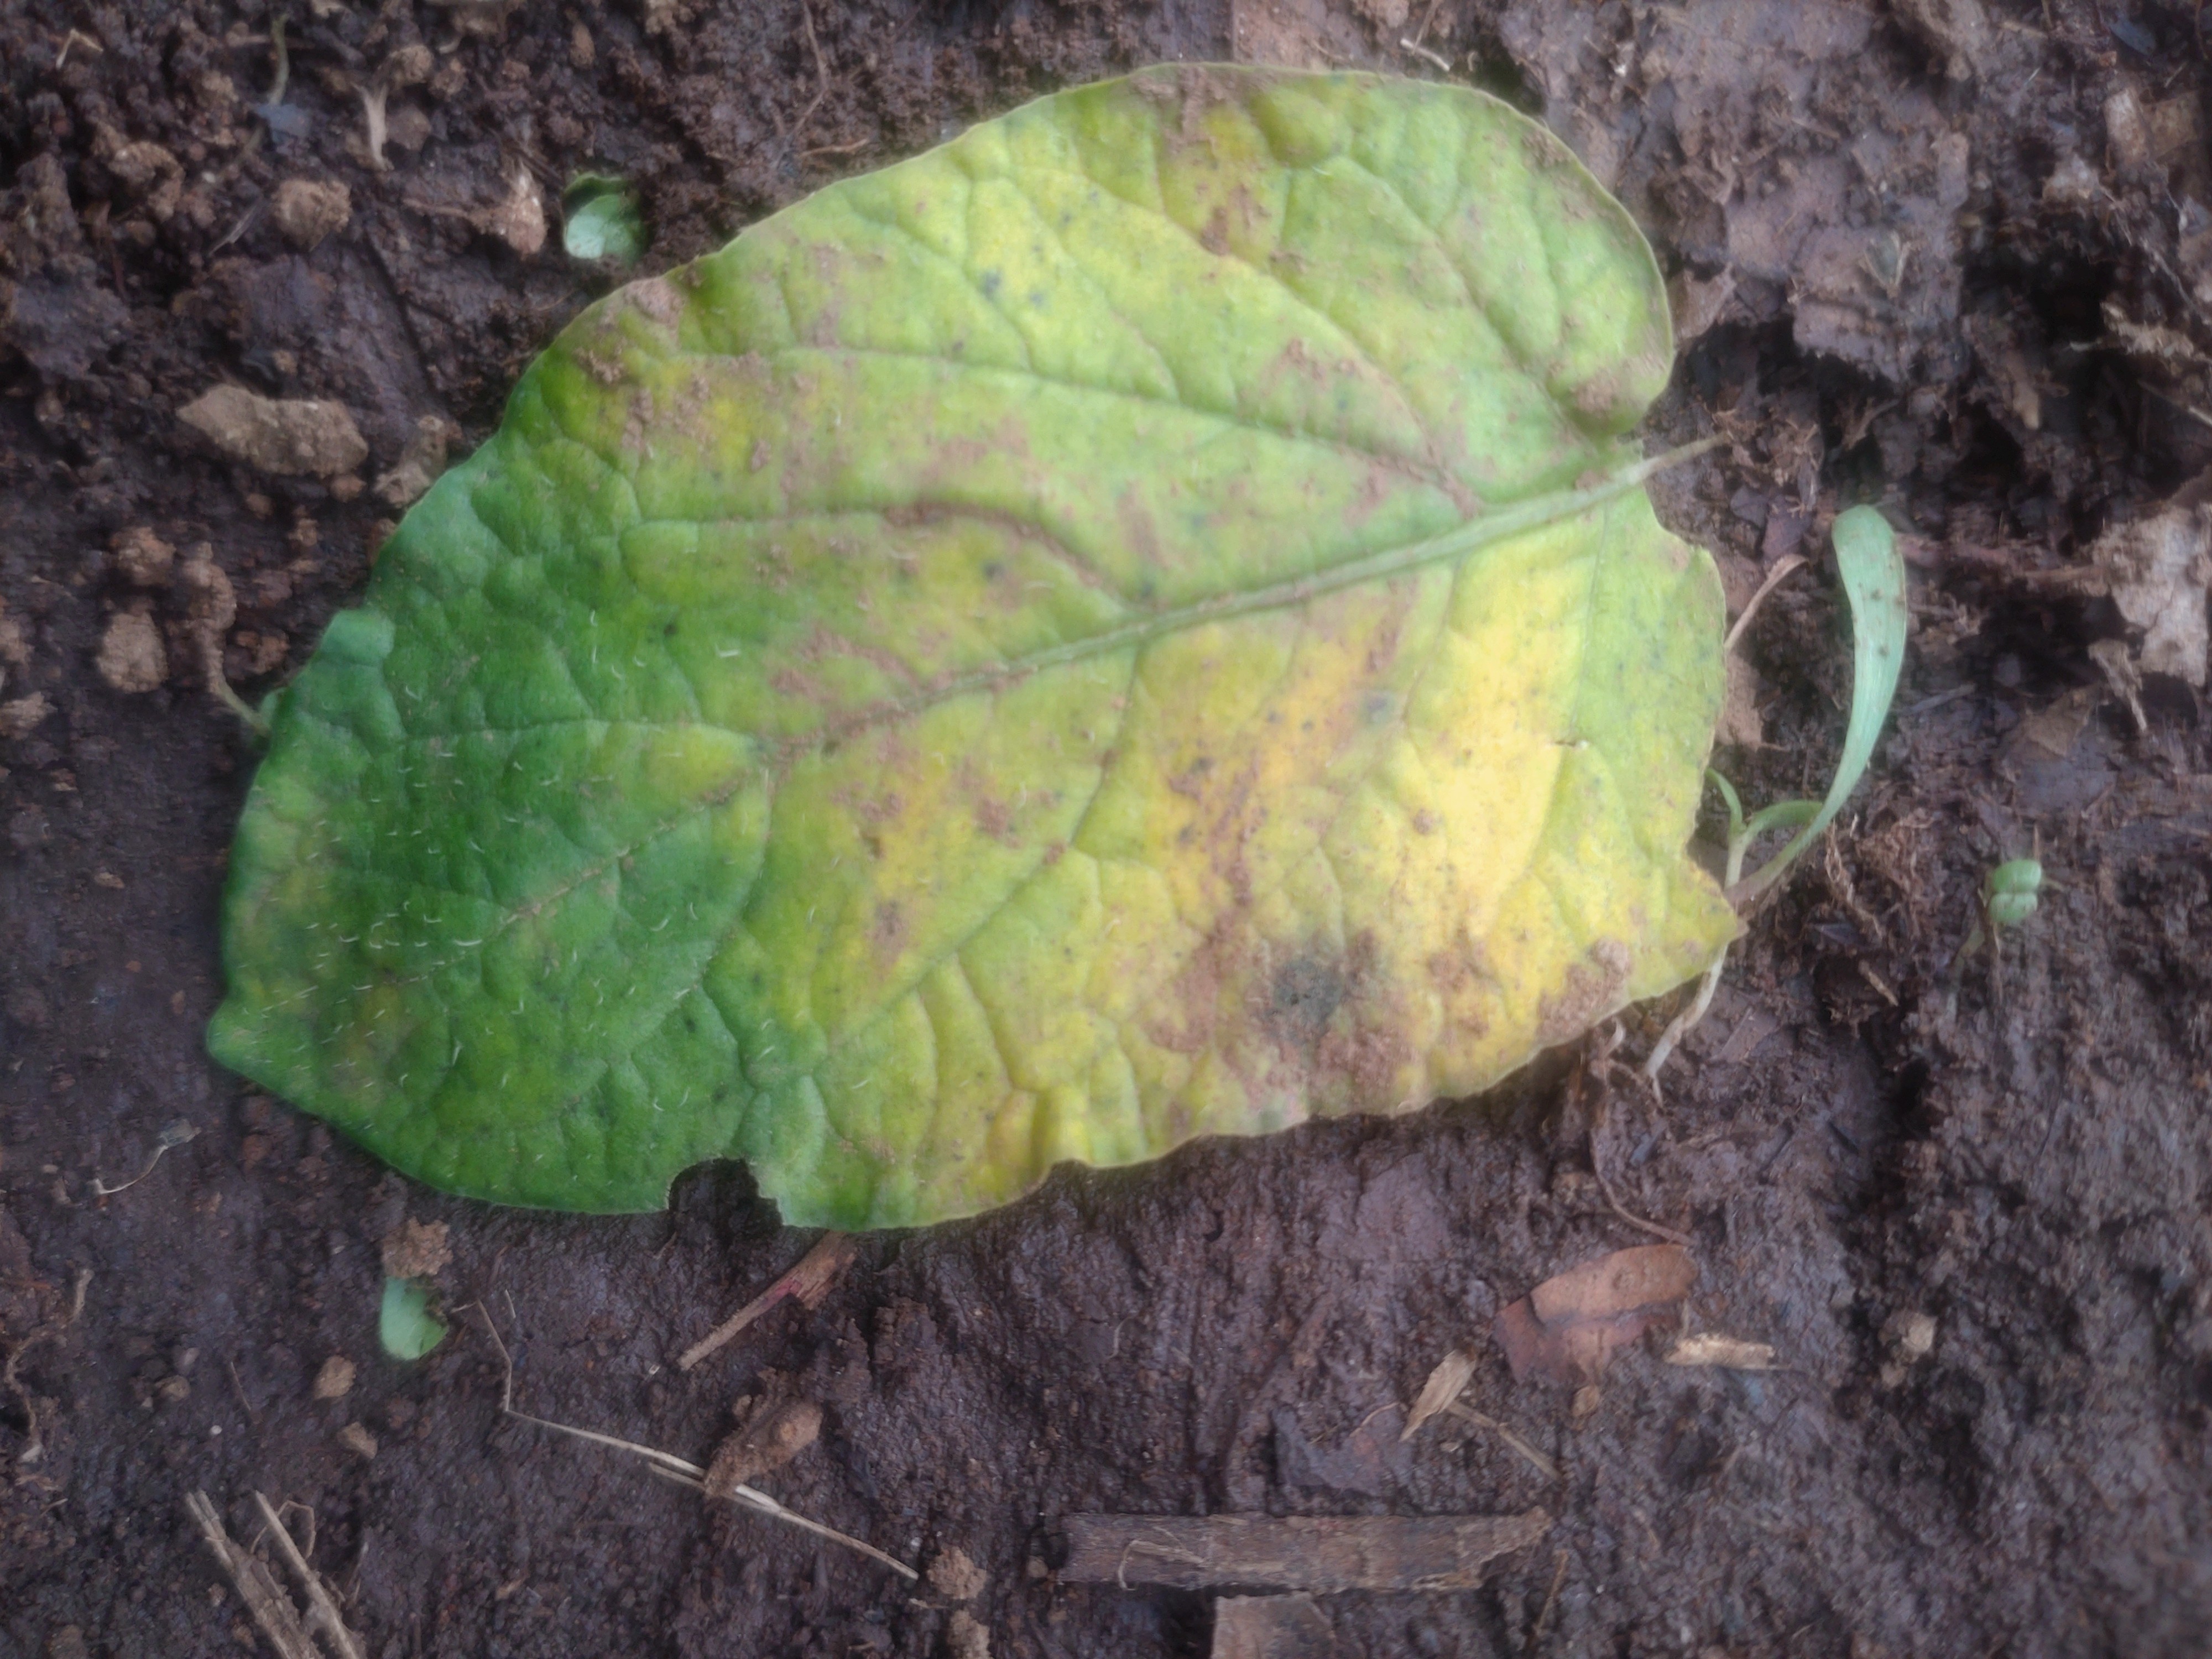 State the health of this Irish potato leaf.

late blight
